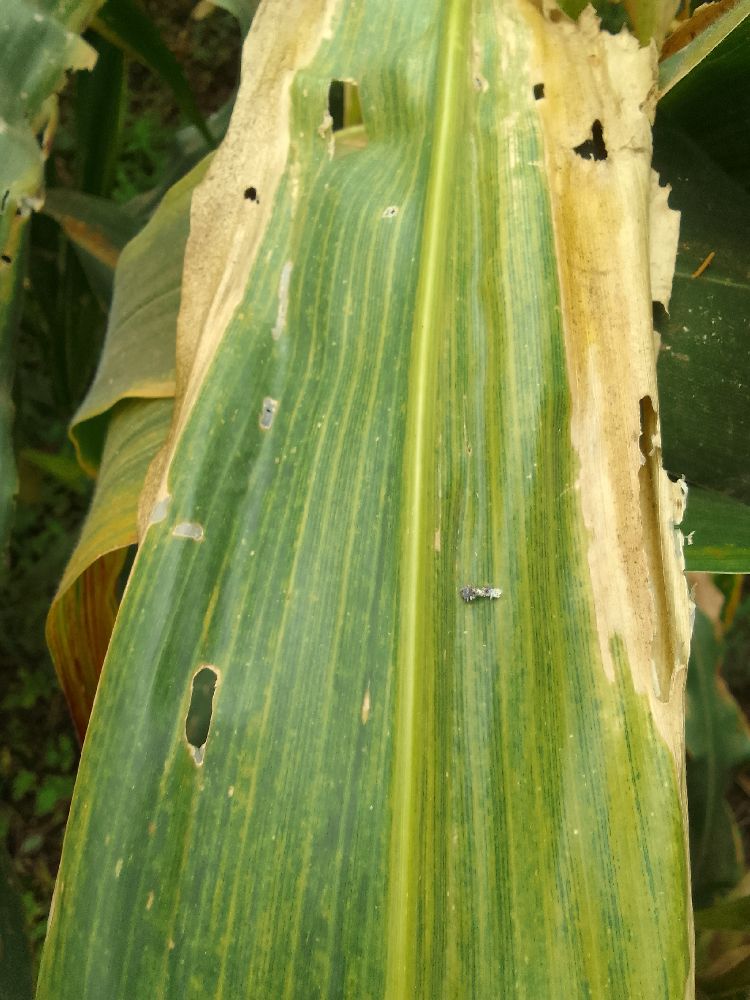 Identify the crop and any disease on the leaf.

maize, maize lethal necrosis
